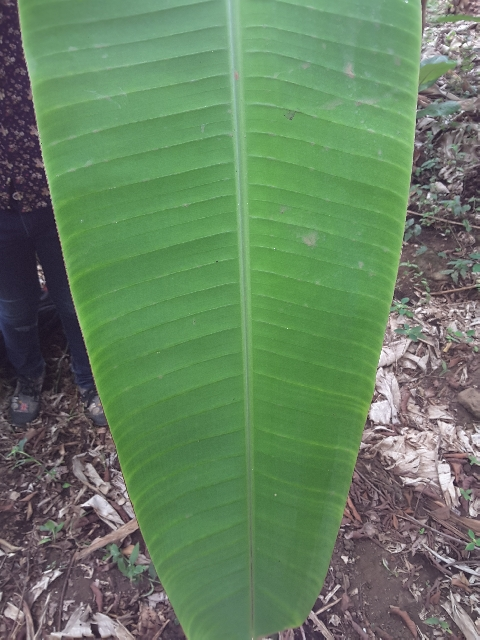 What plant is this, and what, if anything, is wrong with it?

banana, healthy
